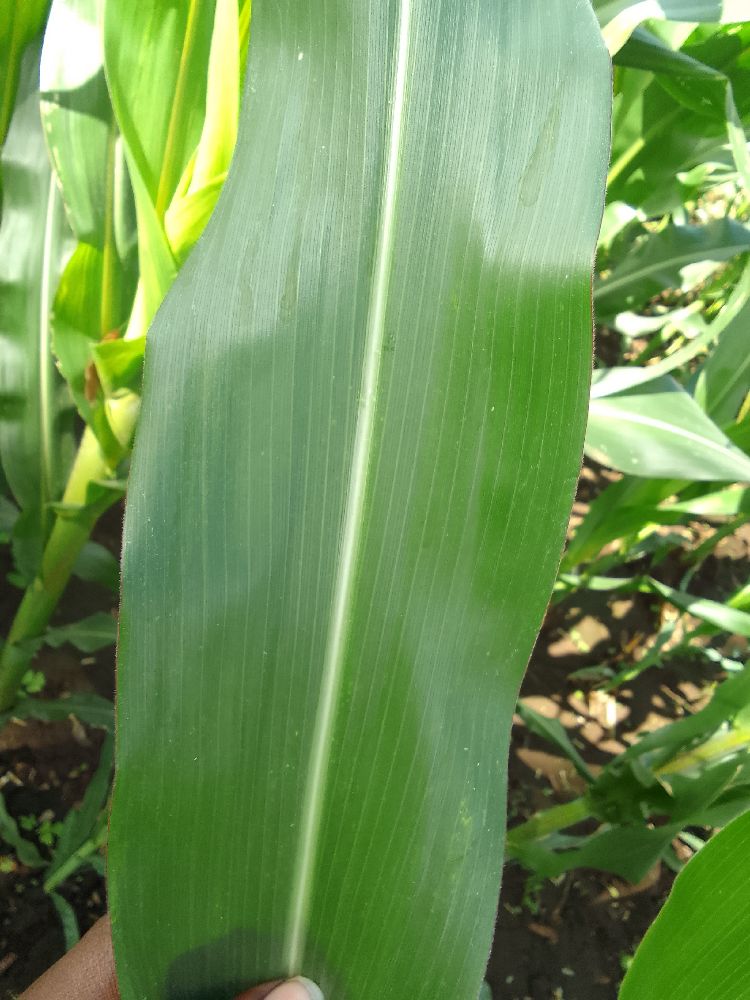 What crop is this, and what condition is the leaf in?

maize, healthy
